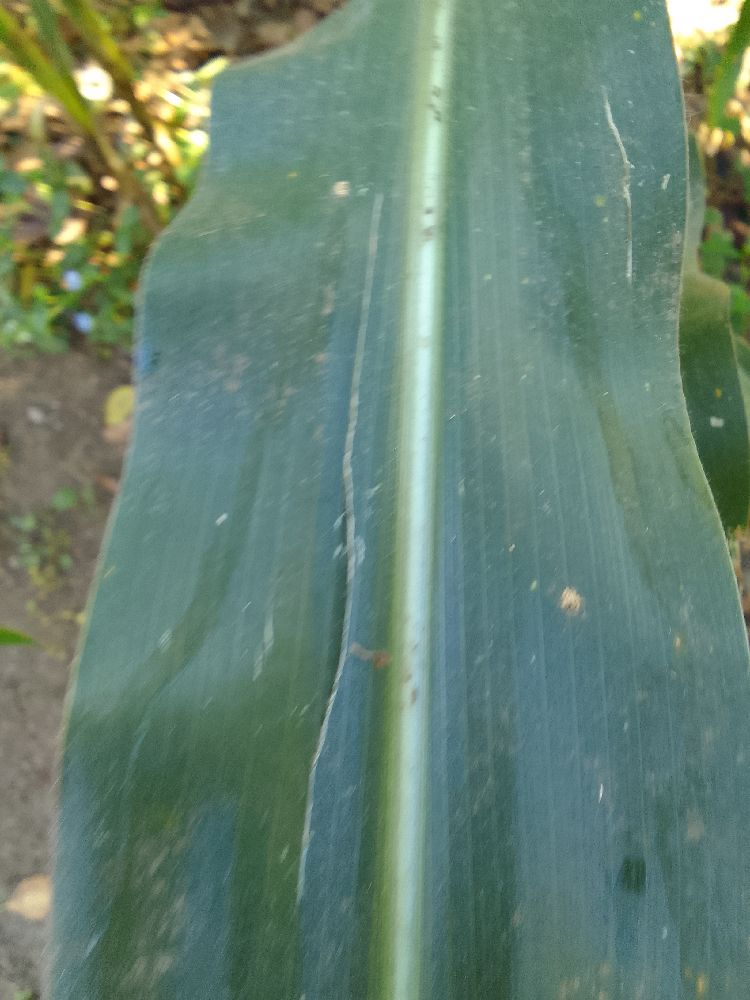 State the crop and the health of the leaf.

maize, healthy
